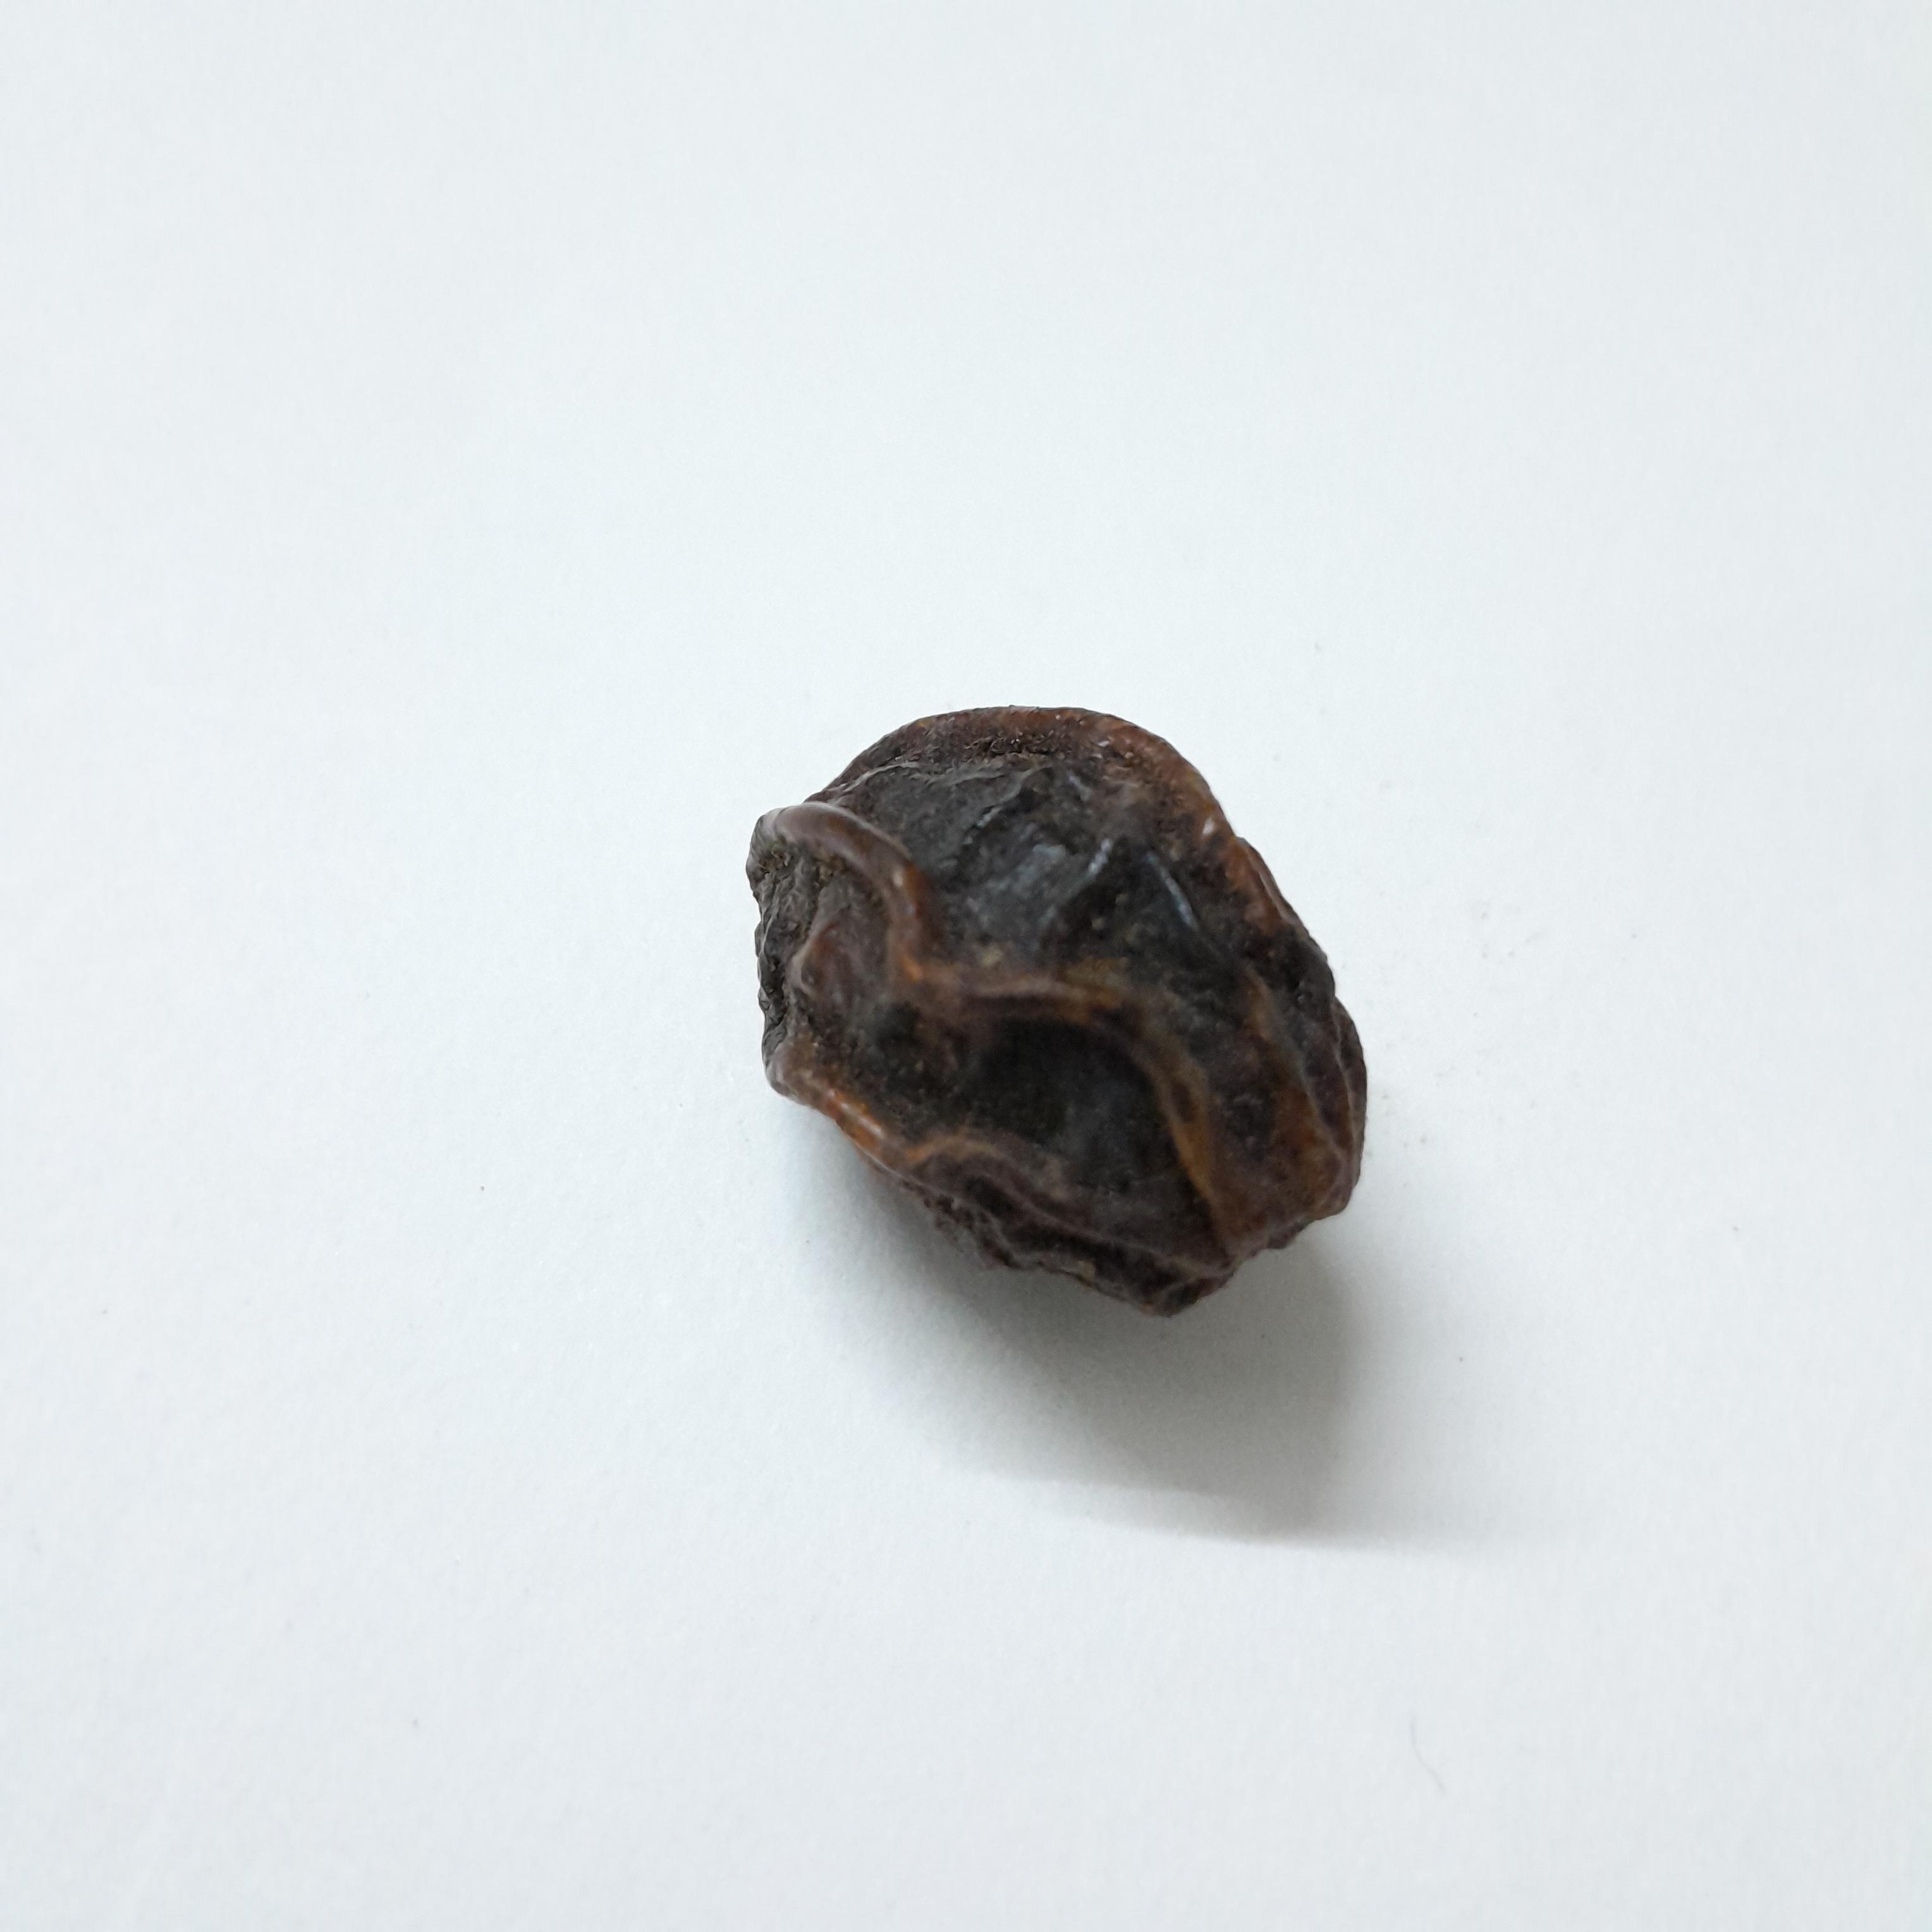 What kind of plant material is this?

kadukharik
